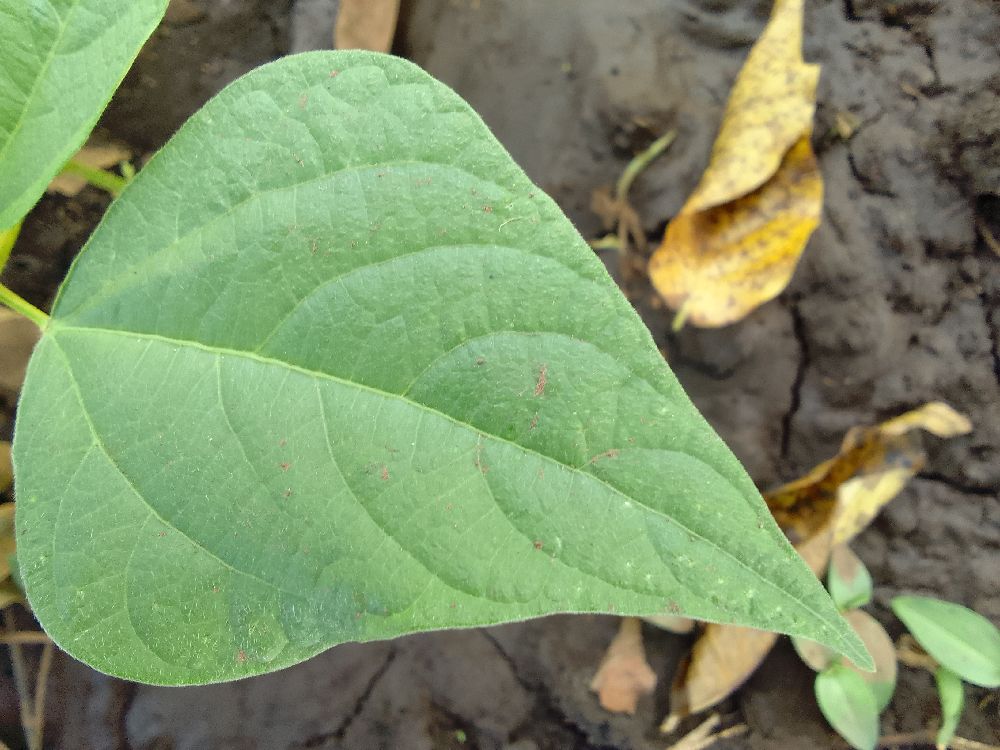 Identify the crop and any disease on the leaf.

common bean, healthy
